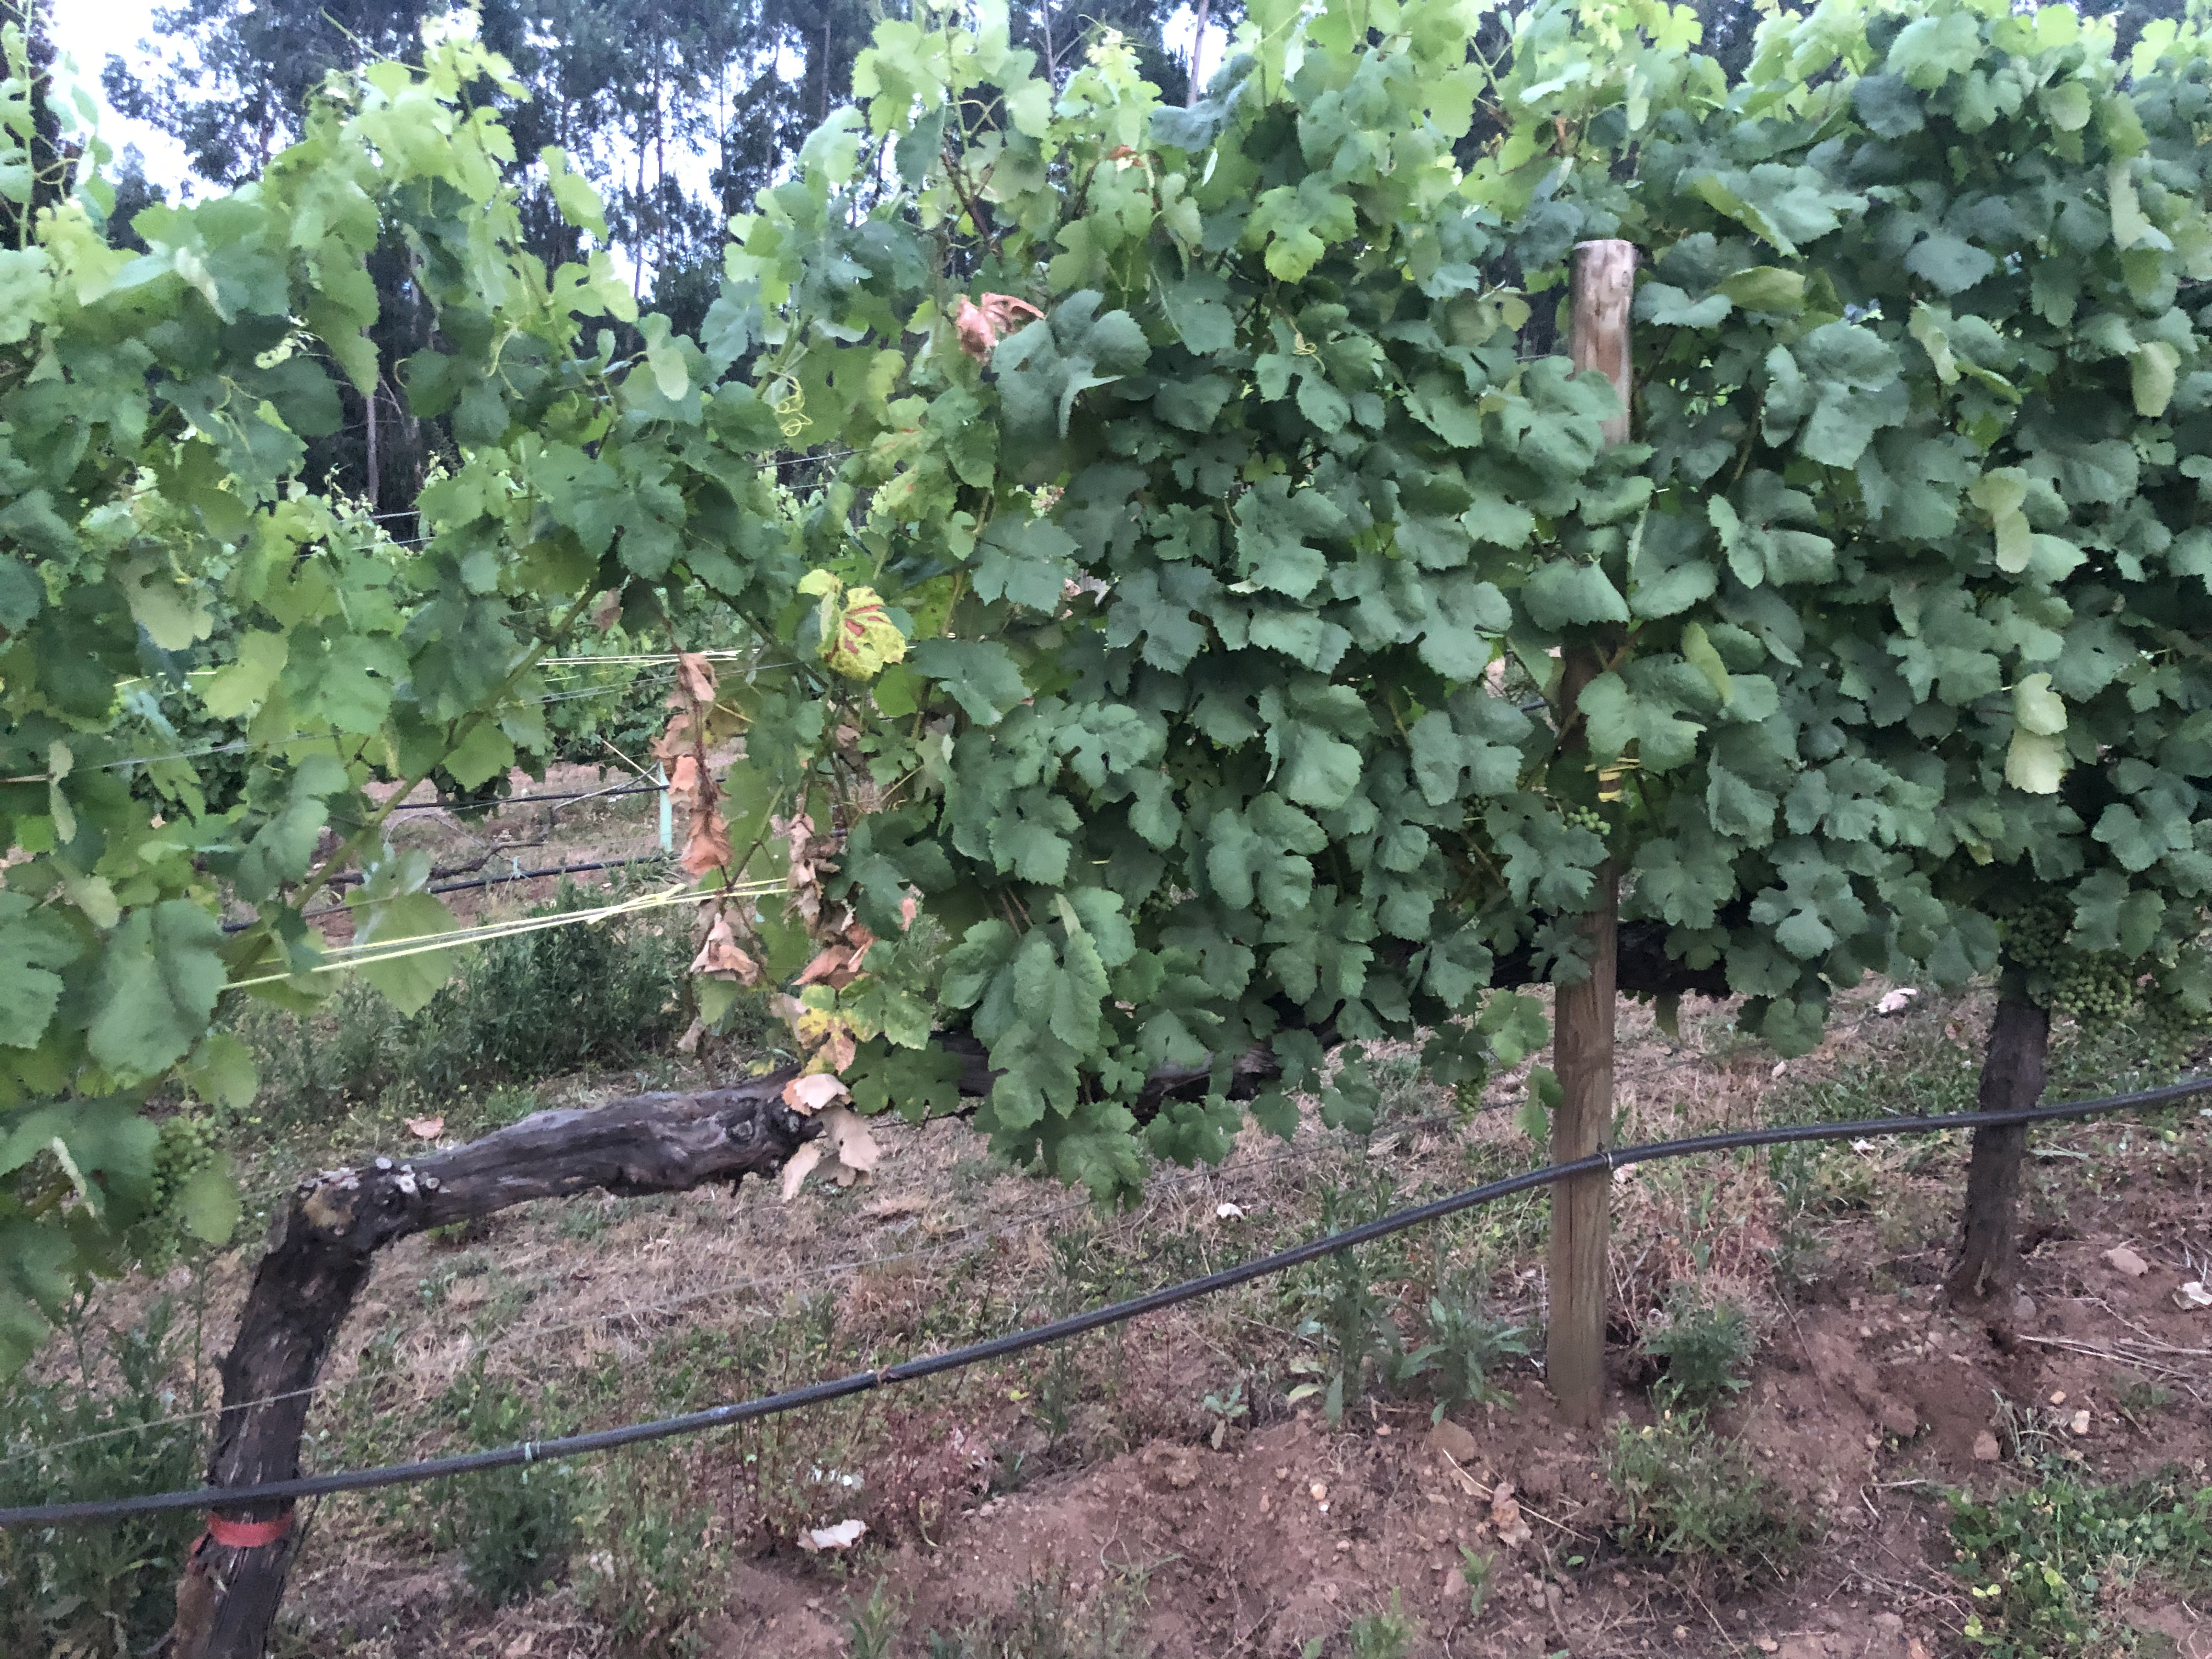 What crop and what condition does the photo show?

grapevine, affected by esca disease
